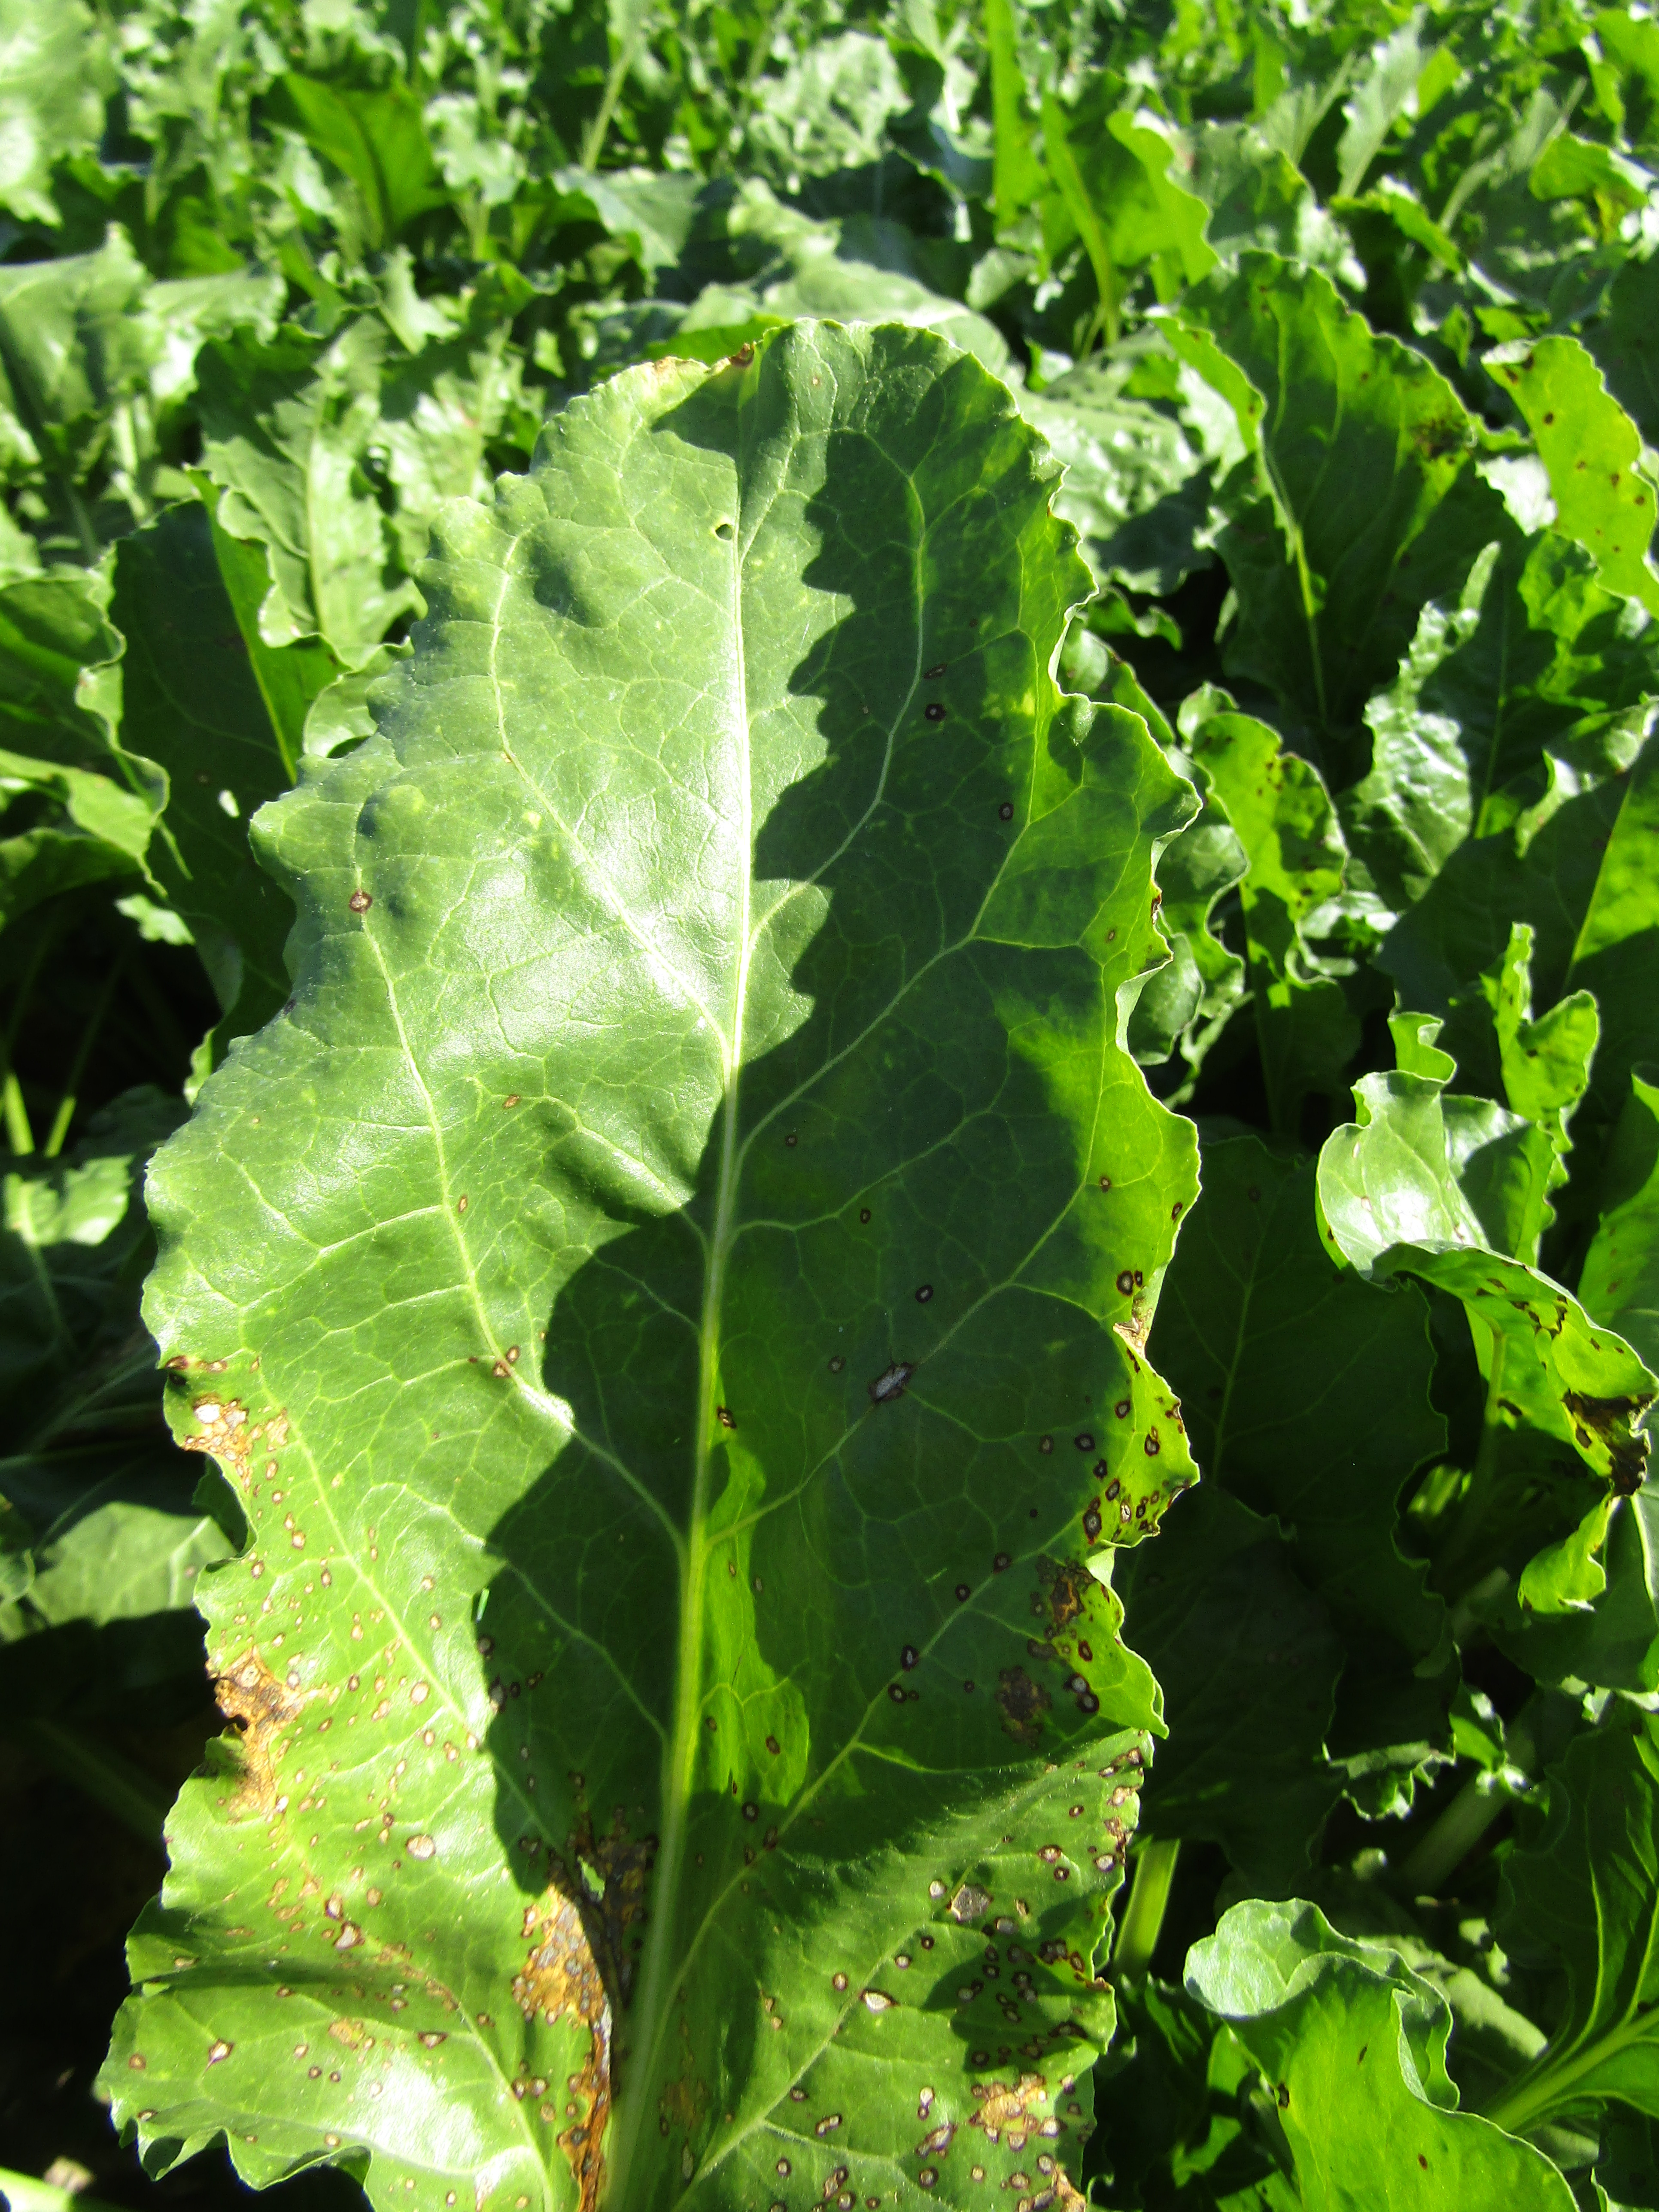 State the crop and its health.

beet, cercospora
